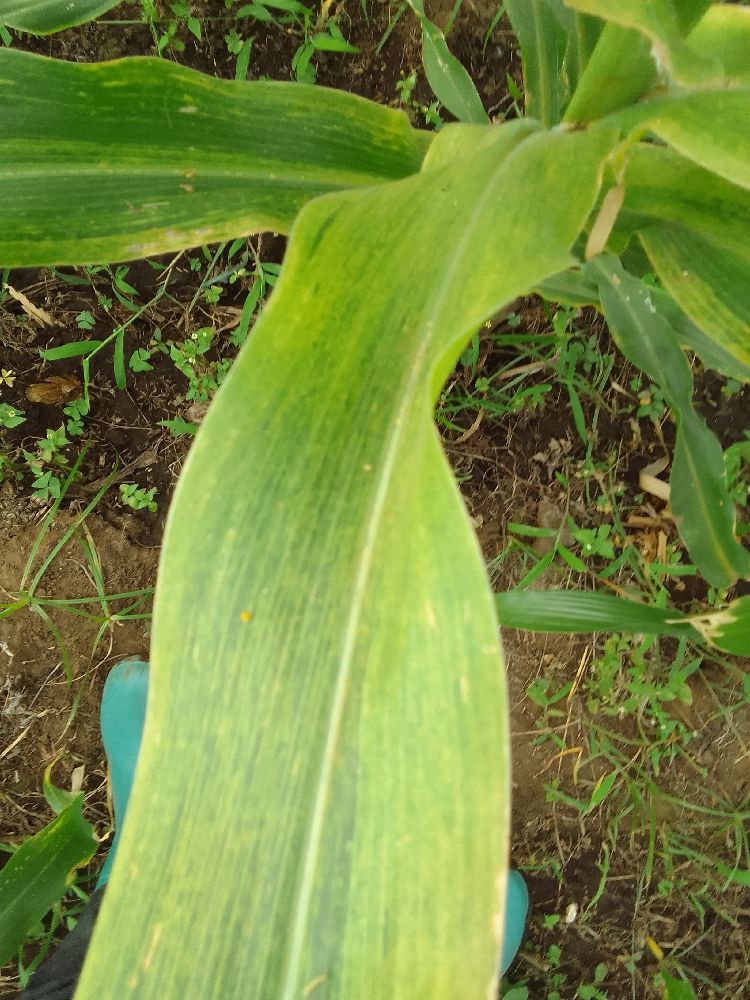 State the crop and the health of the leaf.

maize, maize lethal necrosis
